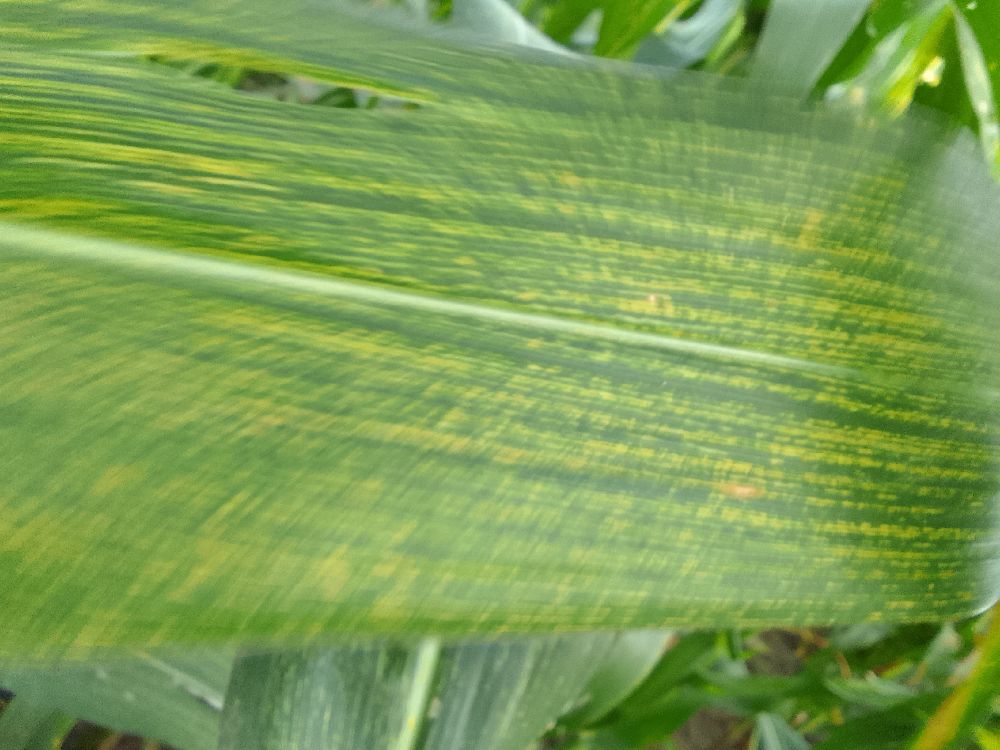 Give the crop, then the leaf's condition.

maize, maize streak virus
